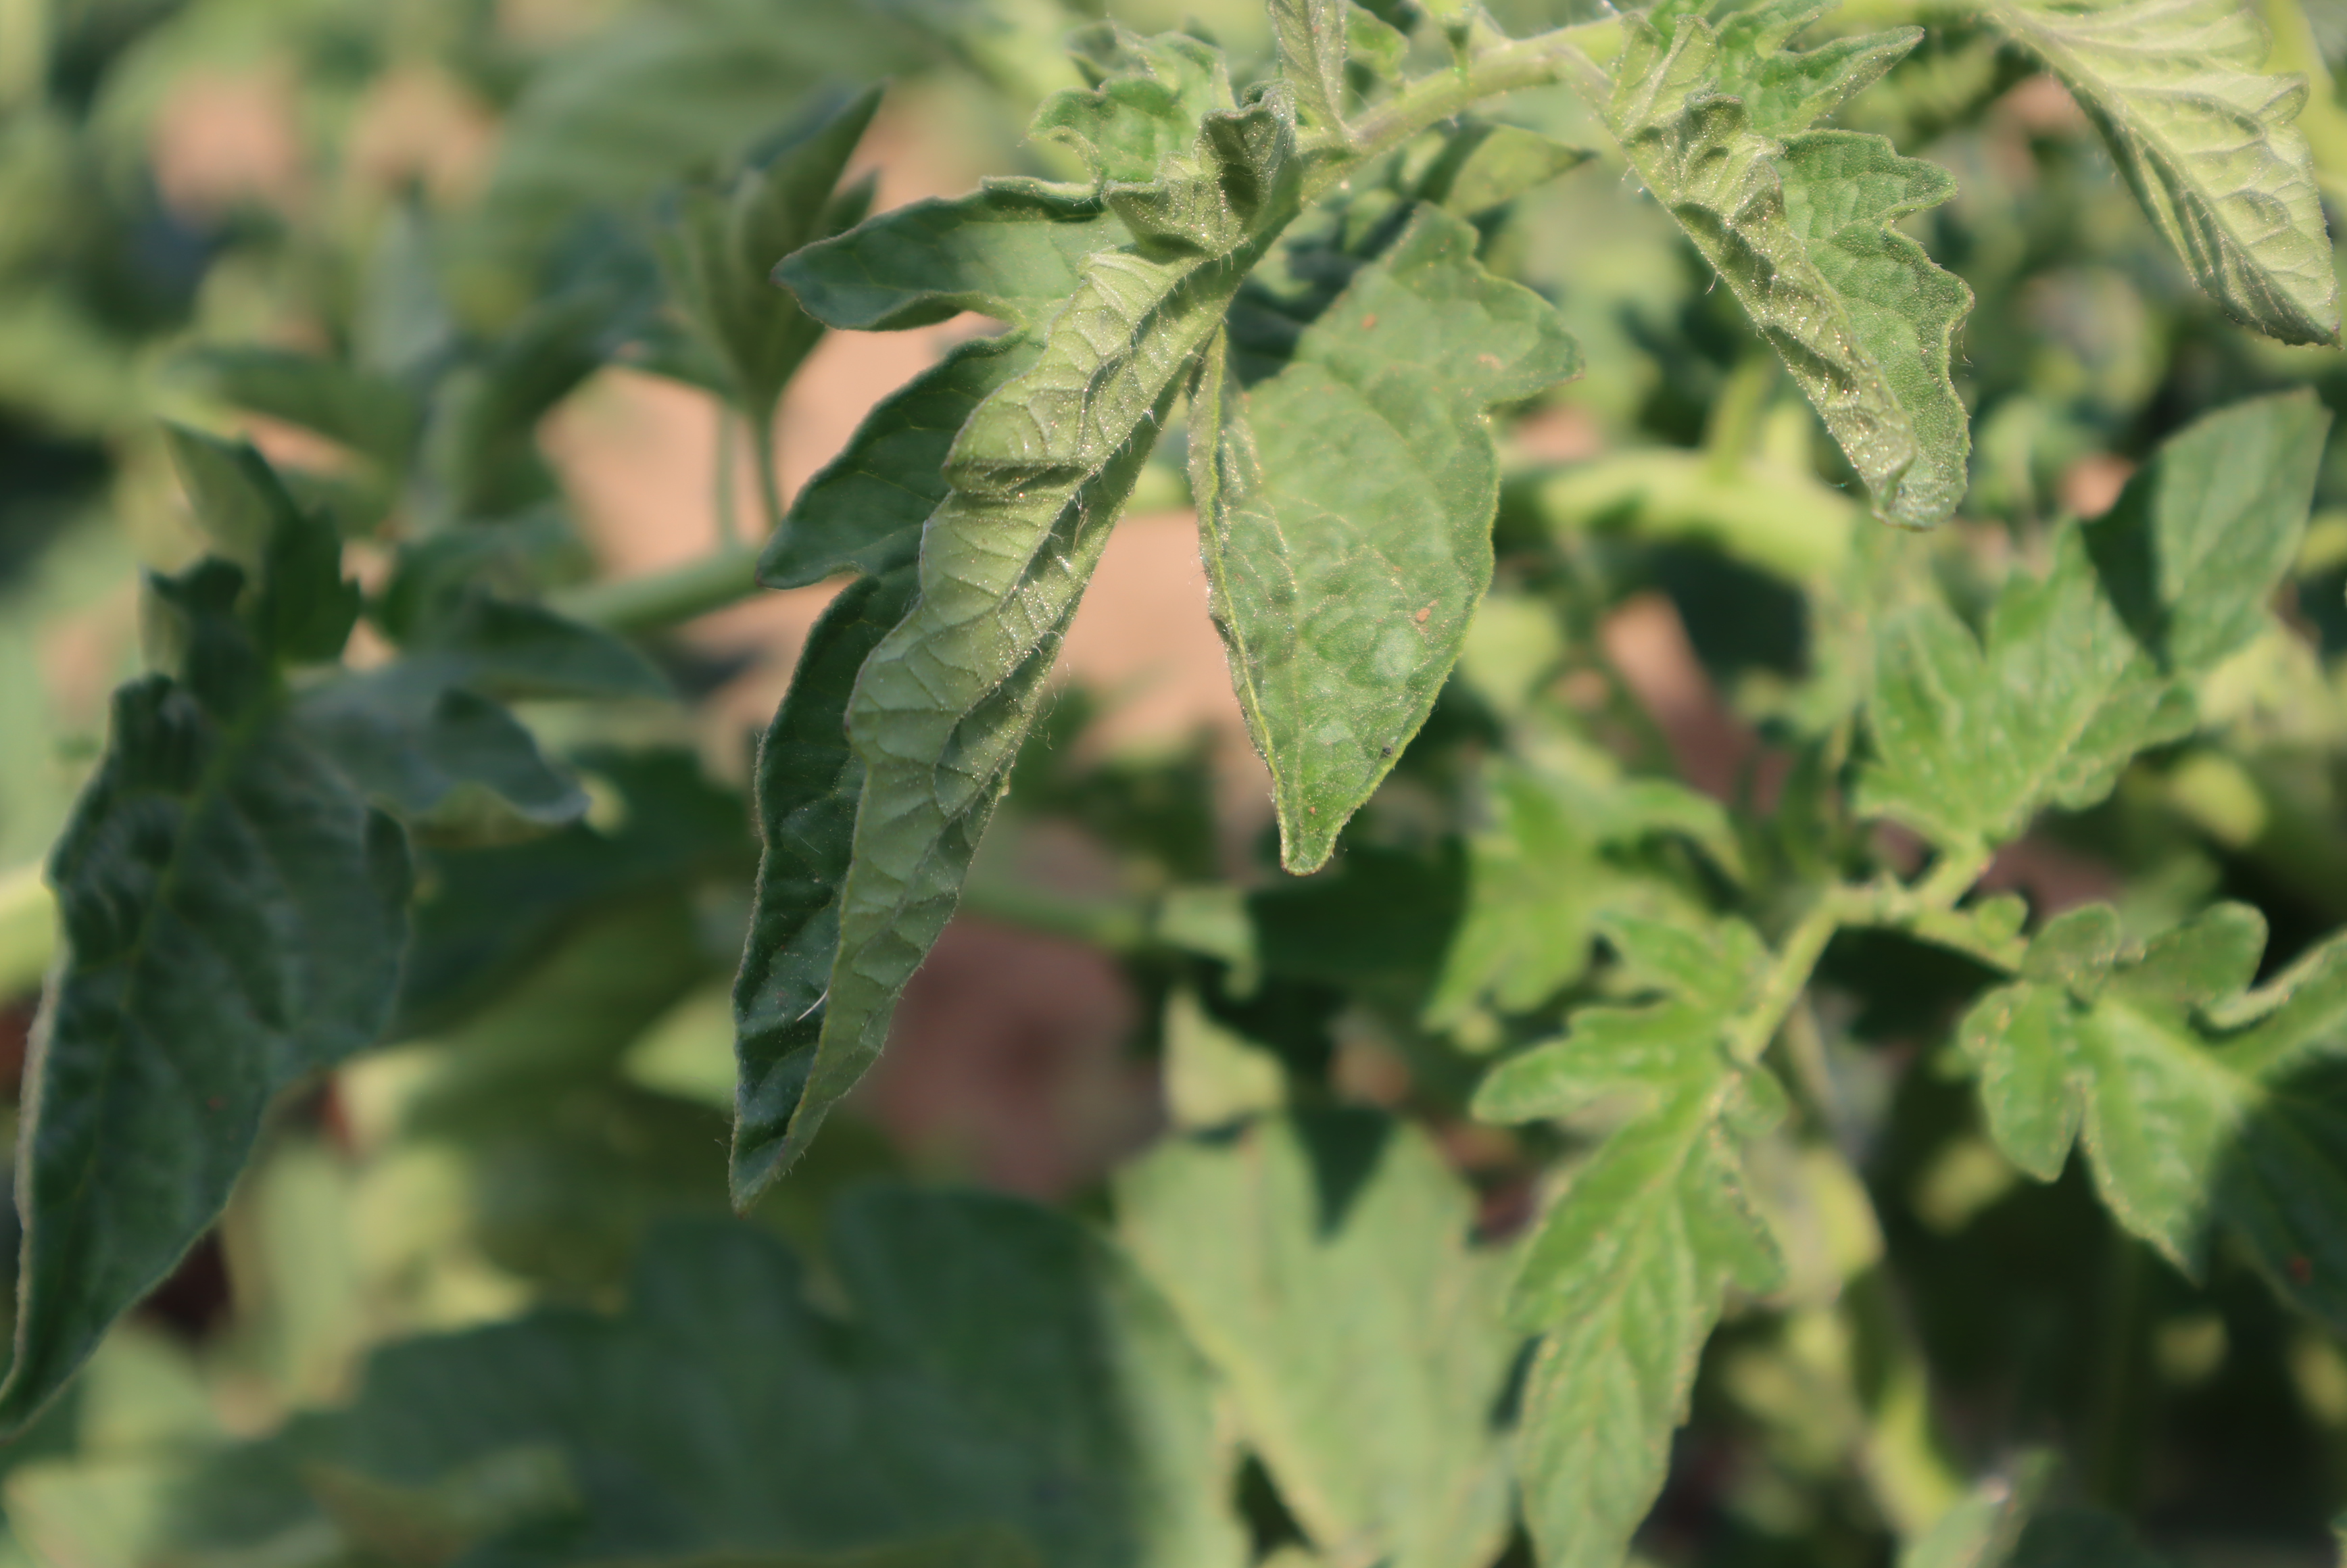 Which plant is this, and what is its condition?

tomato, water stress
